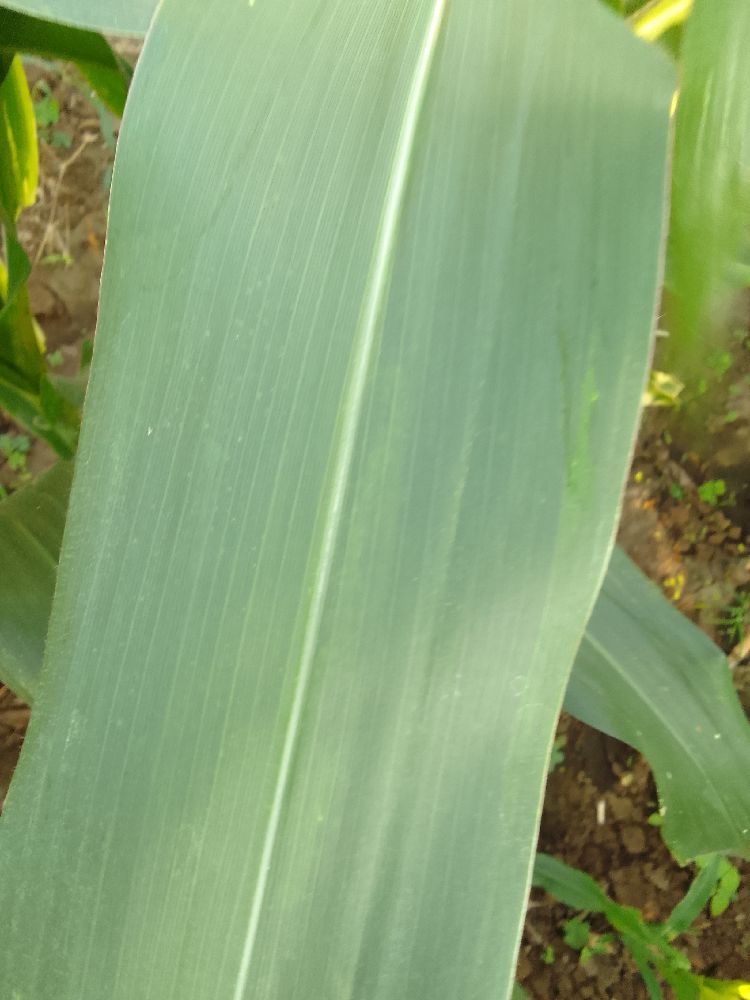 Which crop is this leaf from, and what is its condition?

maize, healthy
